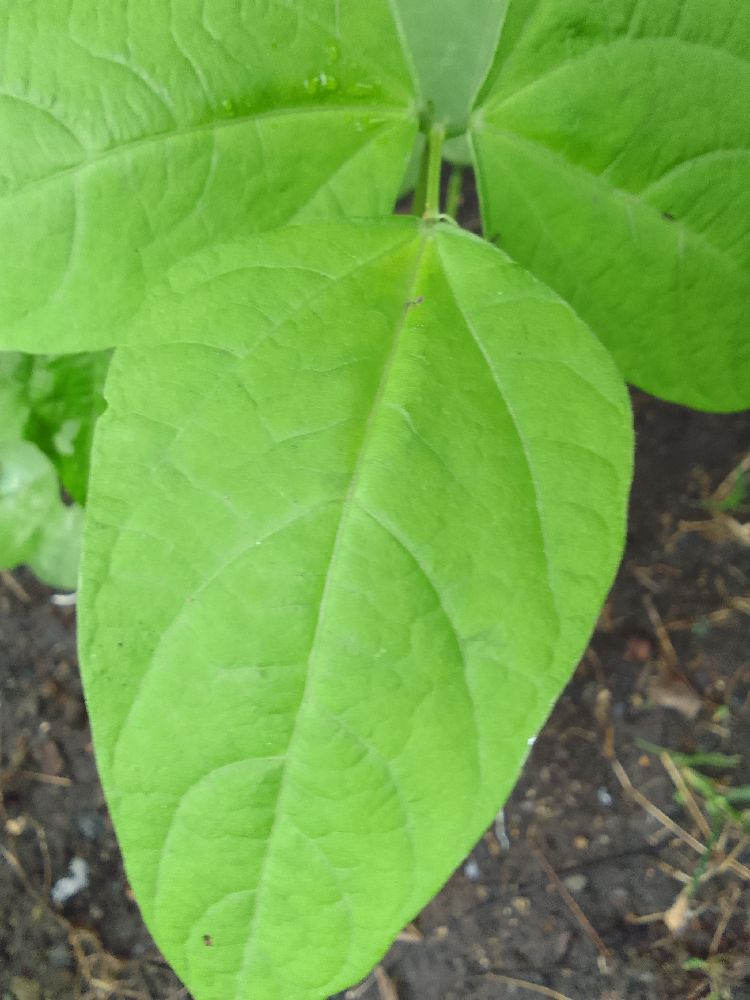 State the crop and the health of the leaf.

common bean, healthy
